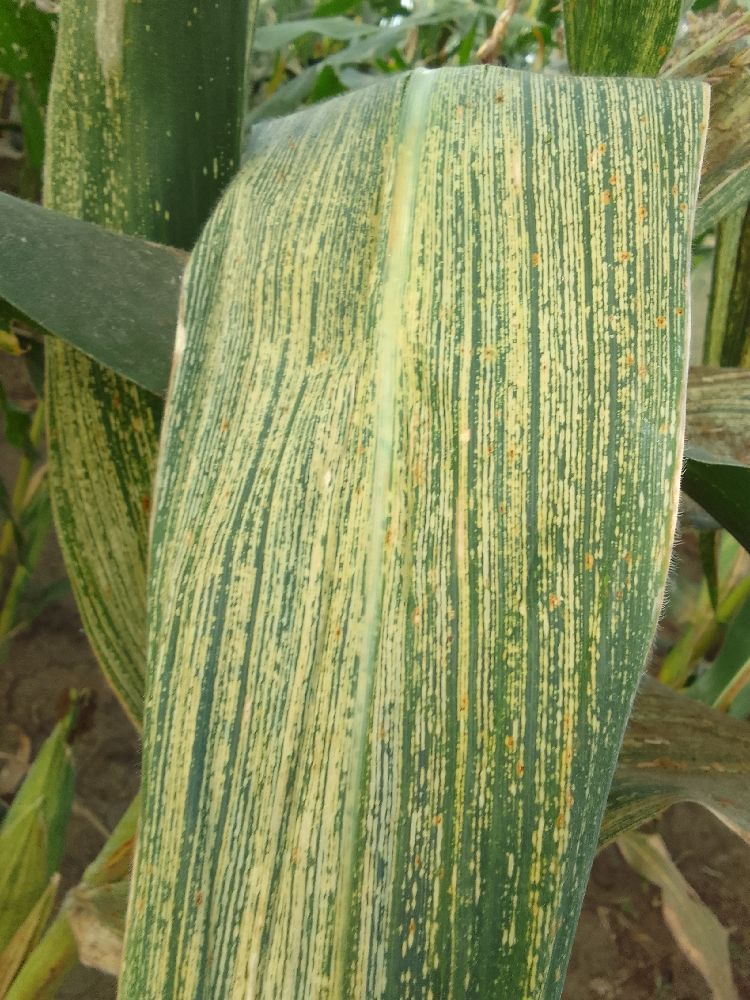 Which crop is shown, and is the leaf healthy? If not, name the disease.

maize, maize streak virus
